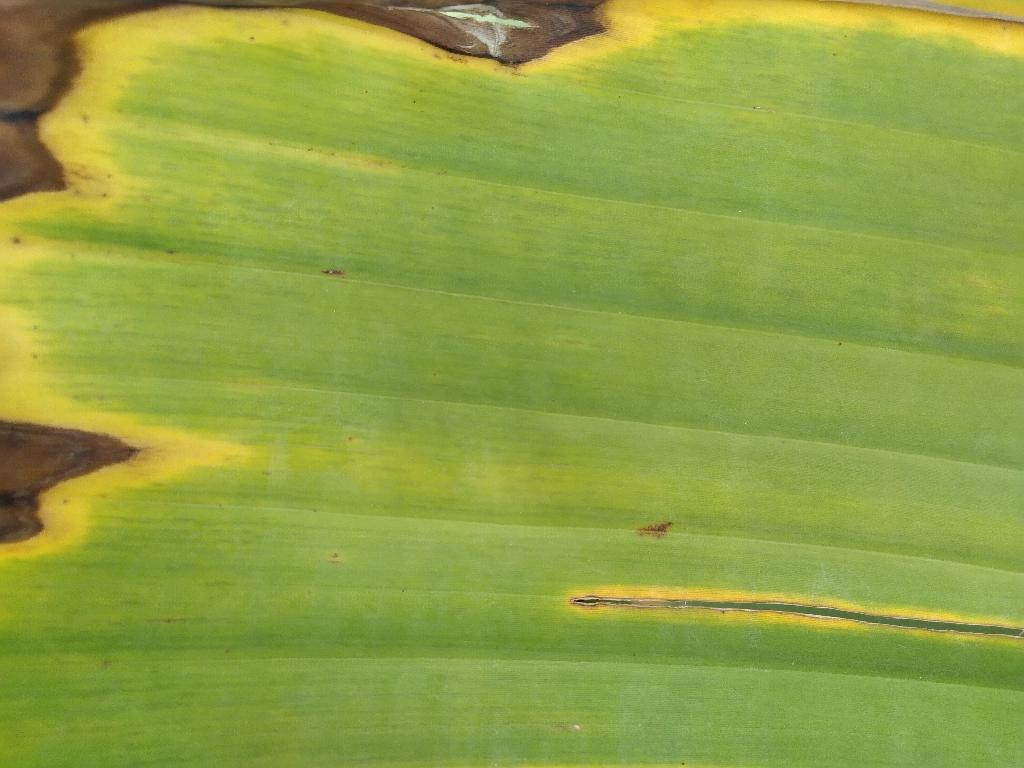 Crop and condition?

banana, fusarium wilt race 1
